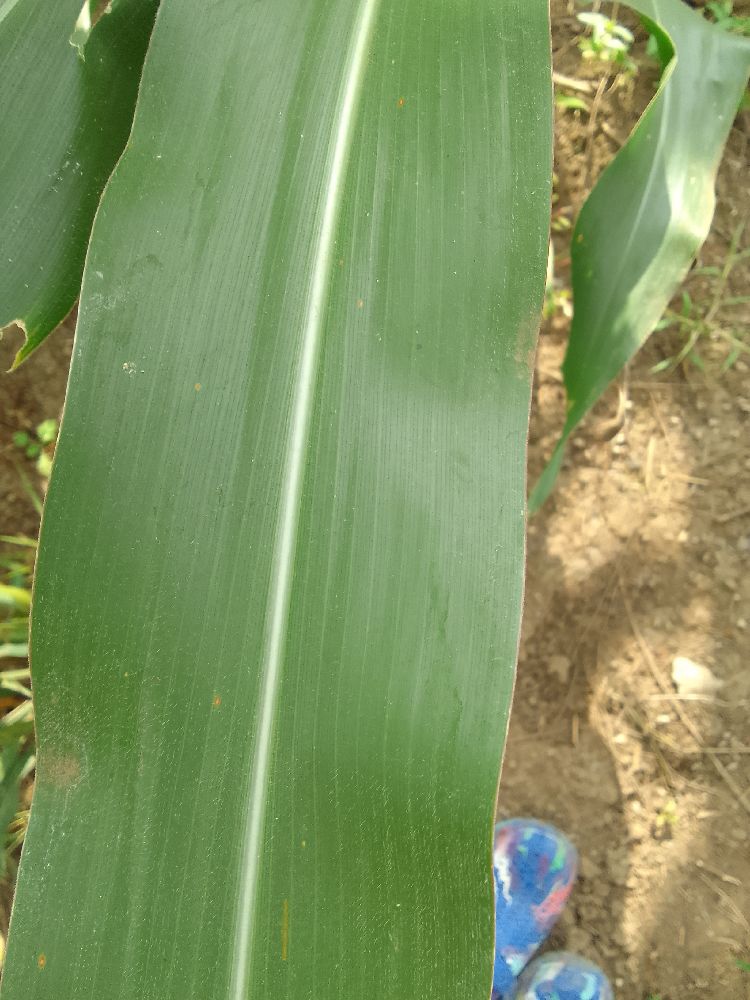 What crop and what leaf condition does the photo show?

maize, healthy
